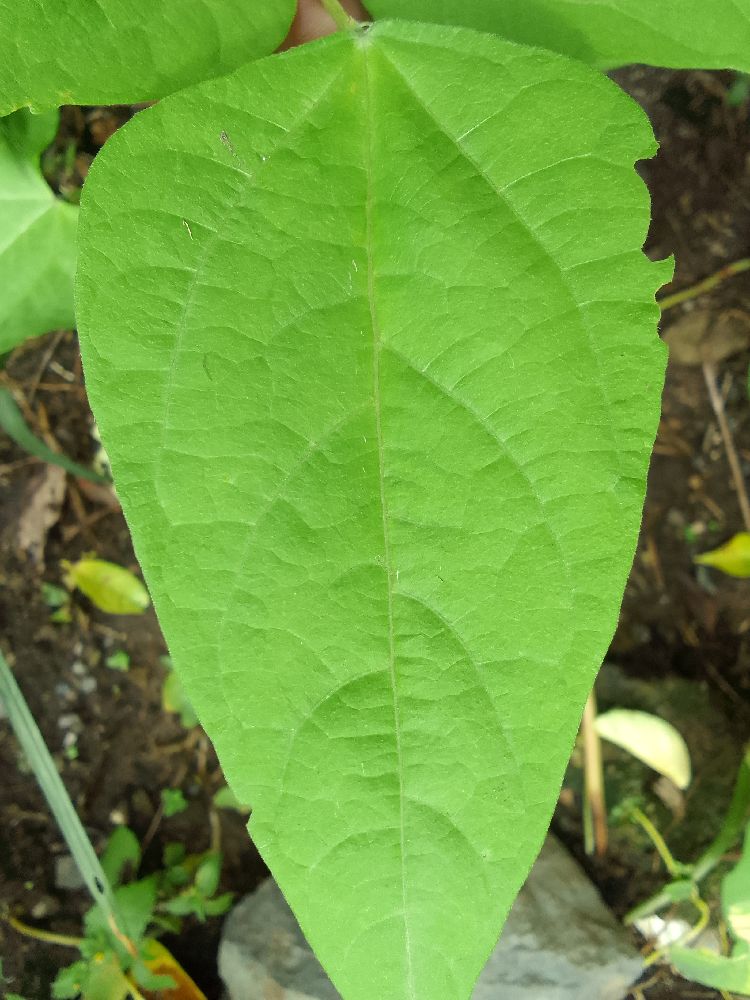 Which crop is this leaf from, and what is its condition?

common bean, healthy
